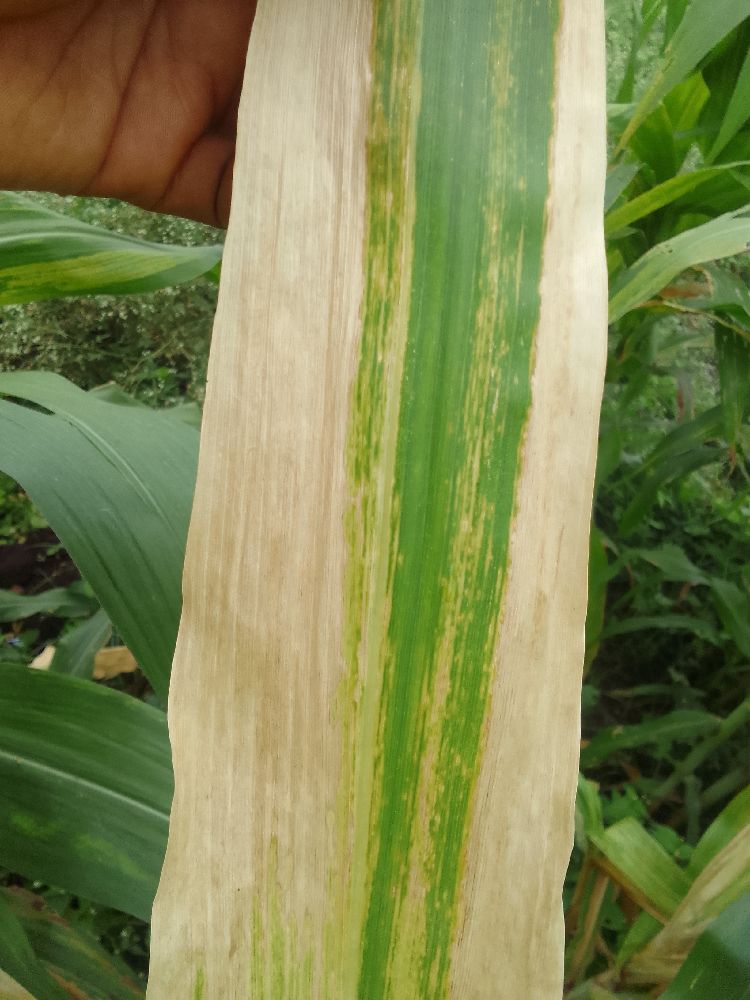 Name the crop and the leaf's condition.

maize, maize lethal necrosis
